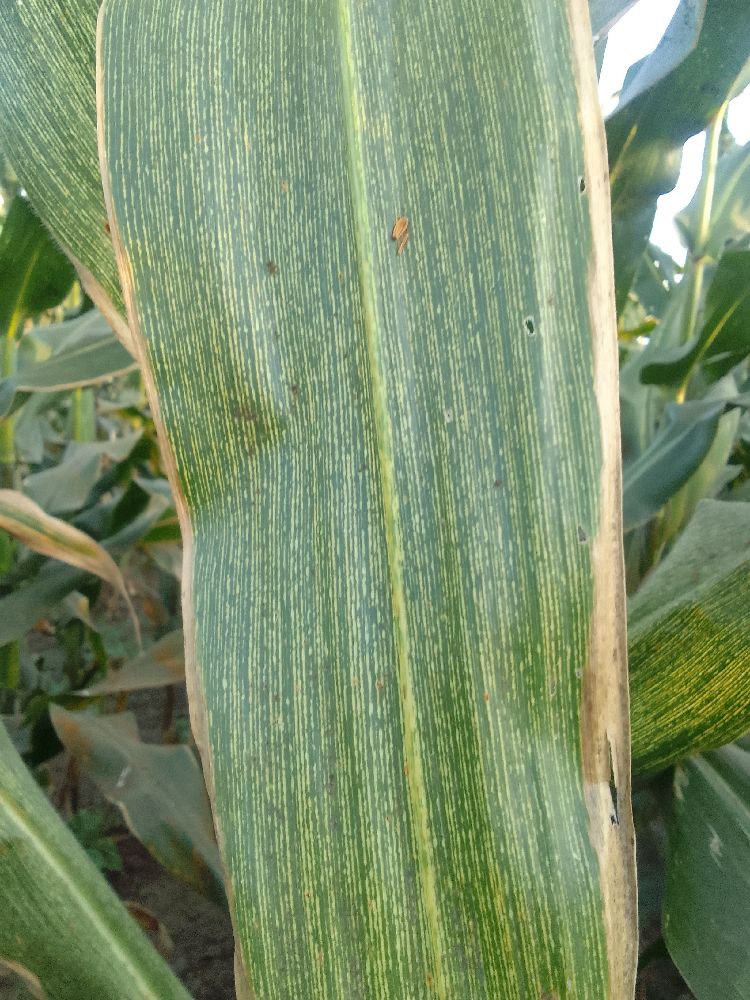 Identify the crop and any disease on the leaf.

maize, maize streak virus
